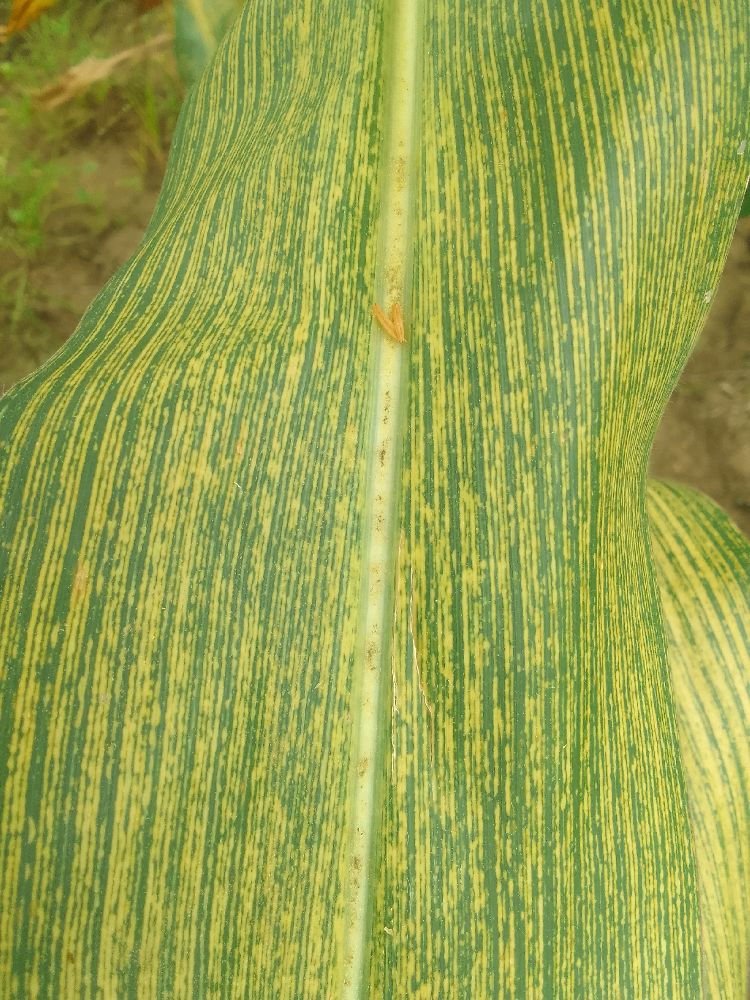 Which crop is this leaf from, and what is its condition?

maize, maize streak virus
